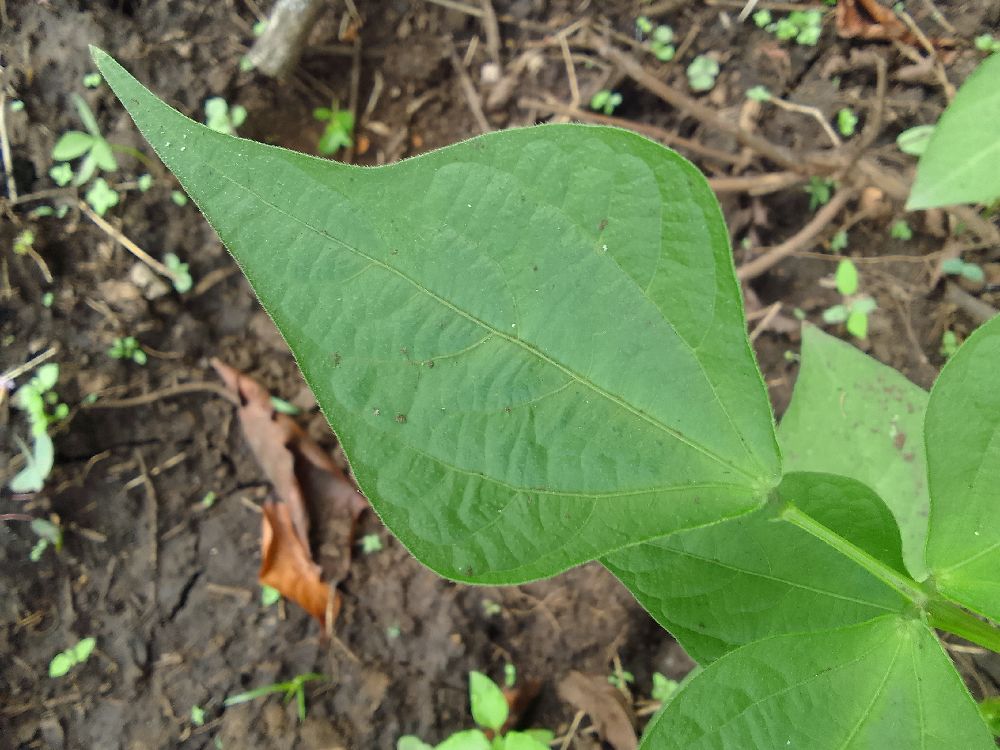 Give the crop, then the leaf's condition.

common bean, healthy
